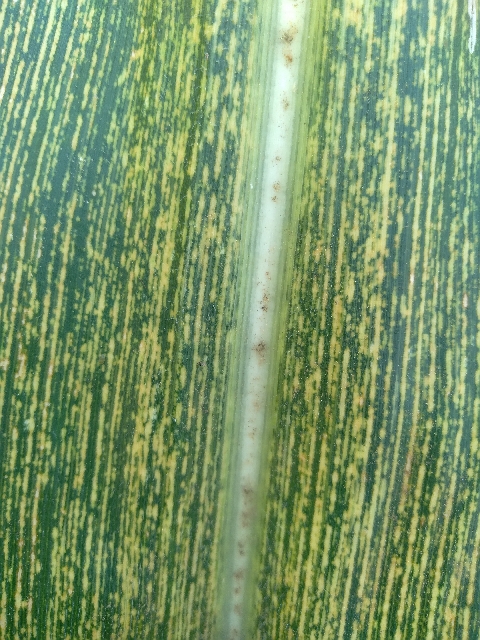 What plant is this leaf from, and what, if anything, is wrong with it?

maize, maize streak virus
